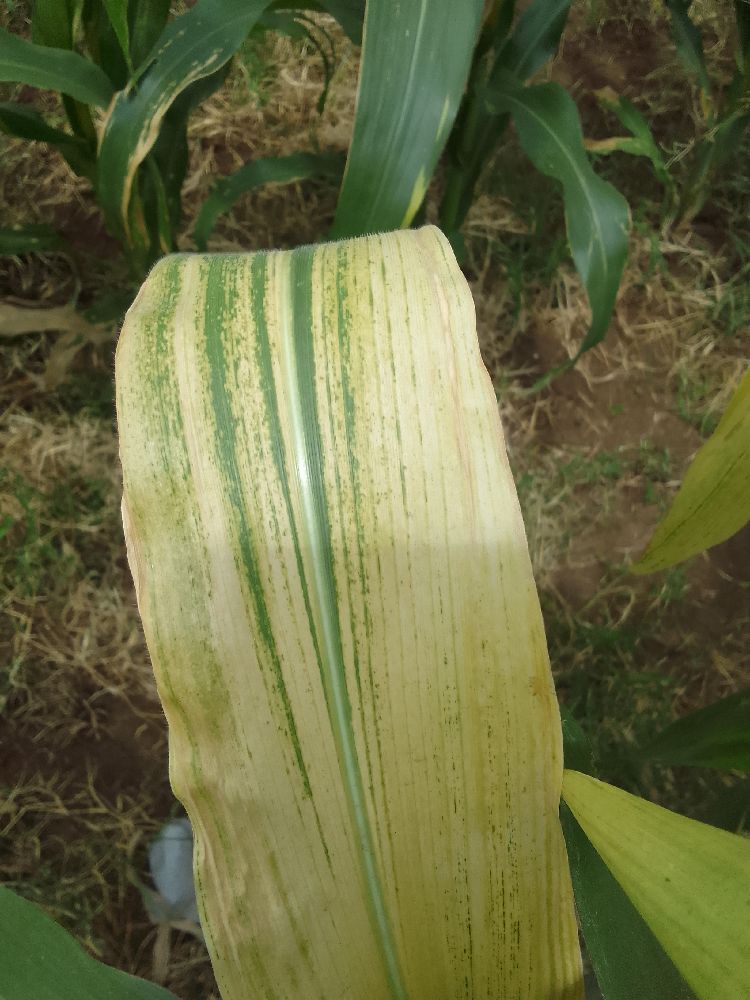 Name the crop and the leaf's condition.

maize, maize lethal necrosis
